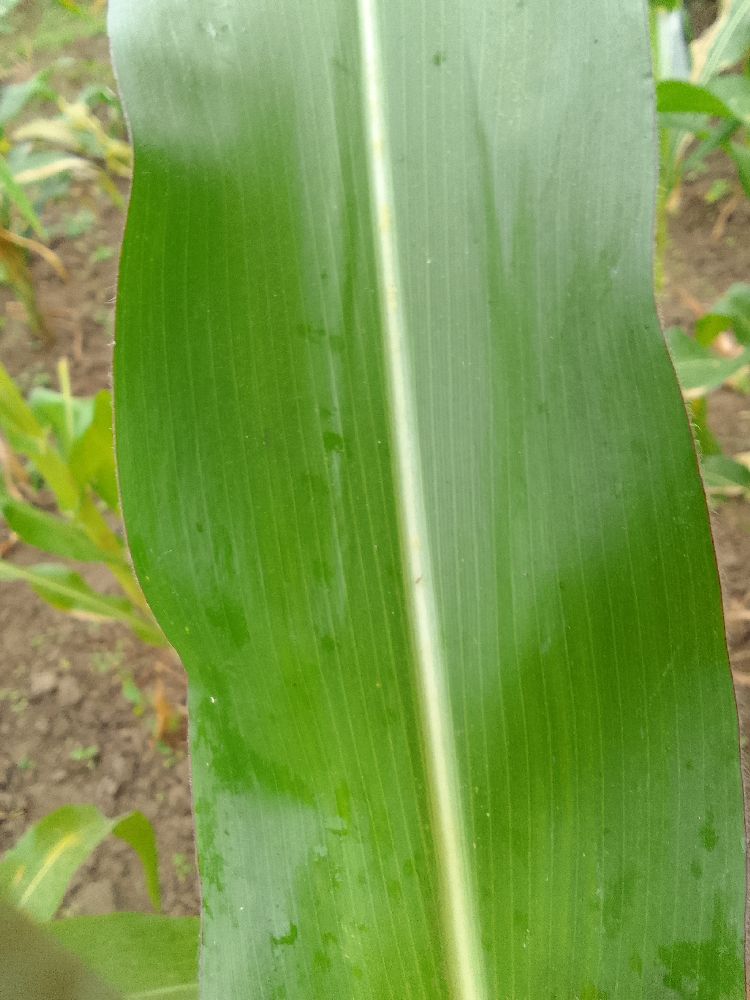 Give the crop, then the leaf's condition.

maize, healthy
